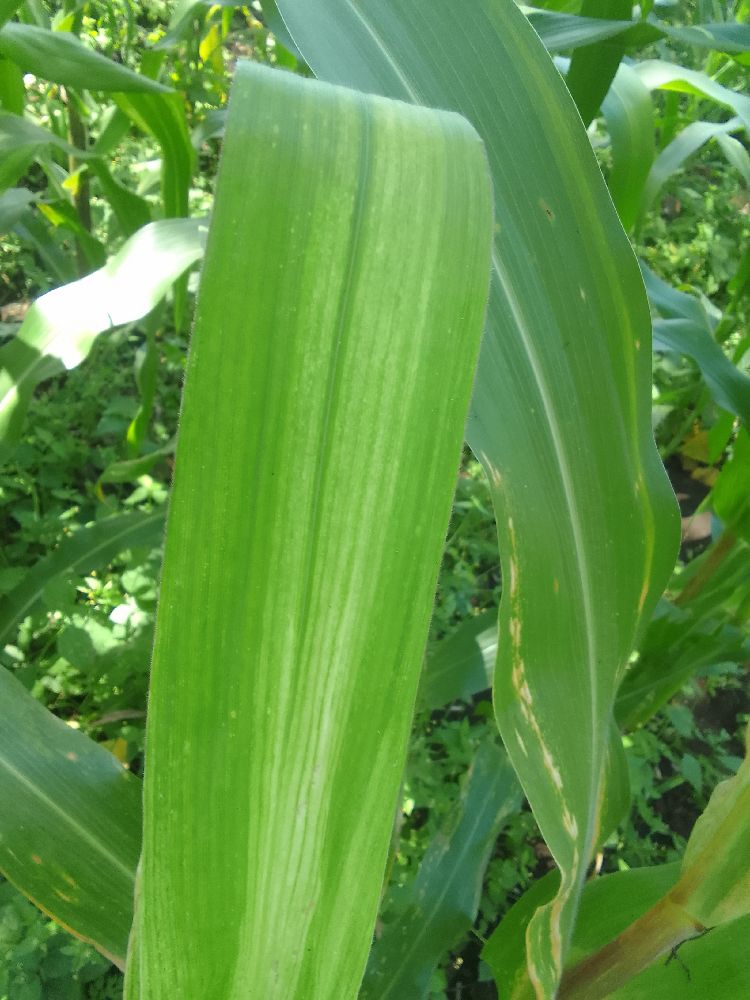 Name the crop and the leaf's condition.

maize, maize lethal necrosis
